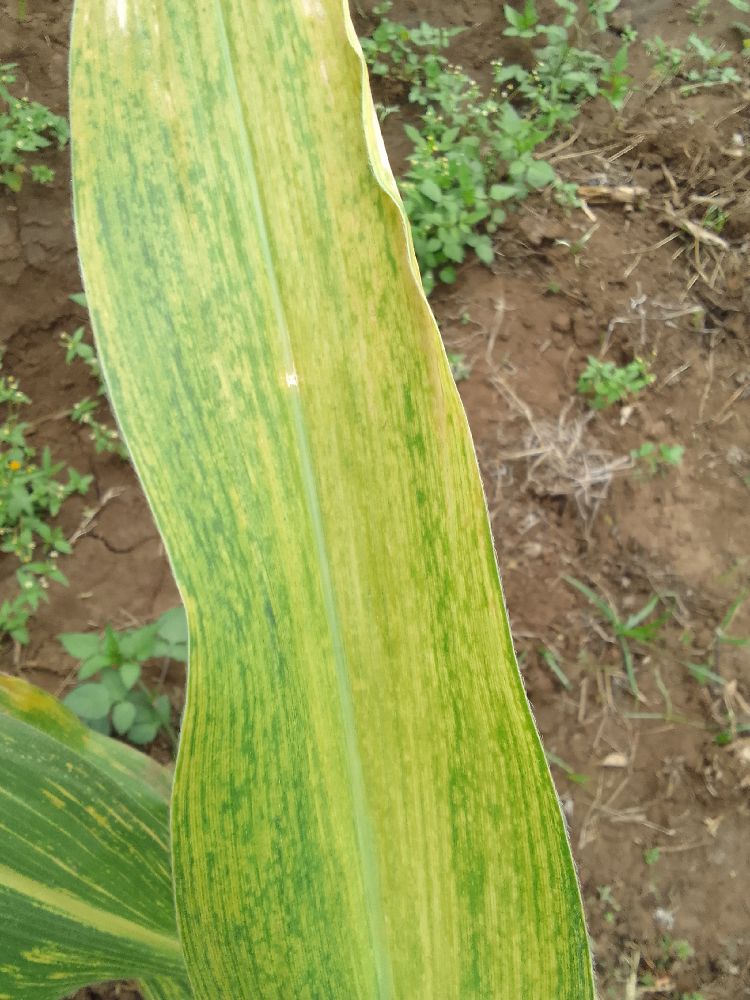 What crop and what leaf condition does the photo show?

maize, maize lethal necrosis
